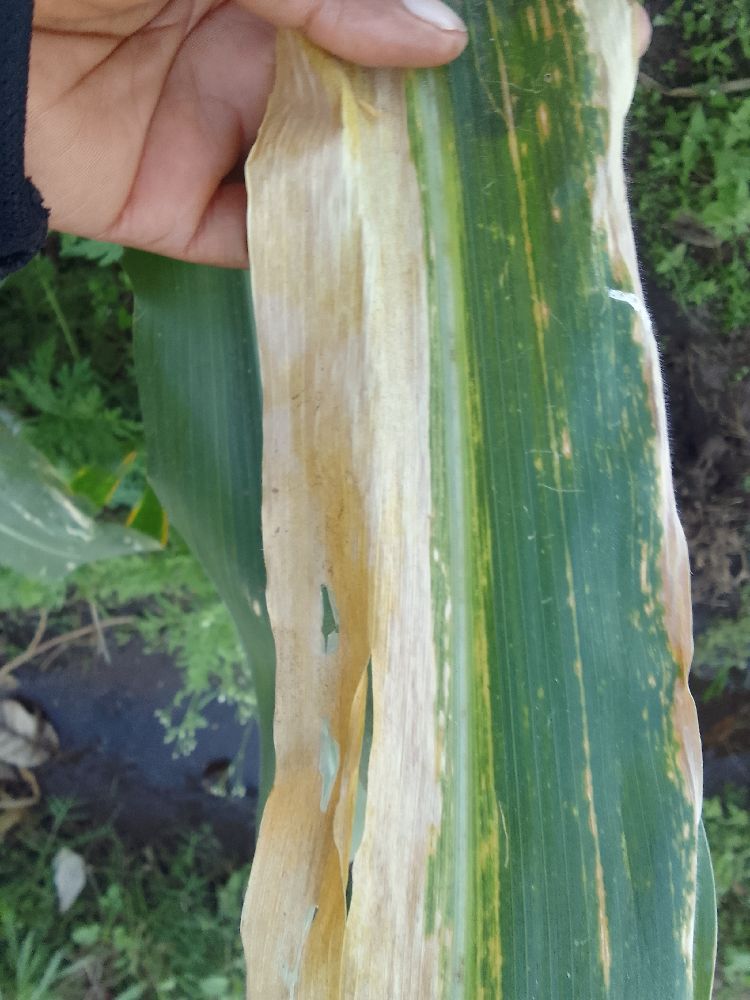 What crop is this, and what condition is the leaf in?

maize, maize lethal necrosis
